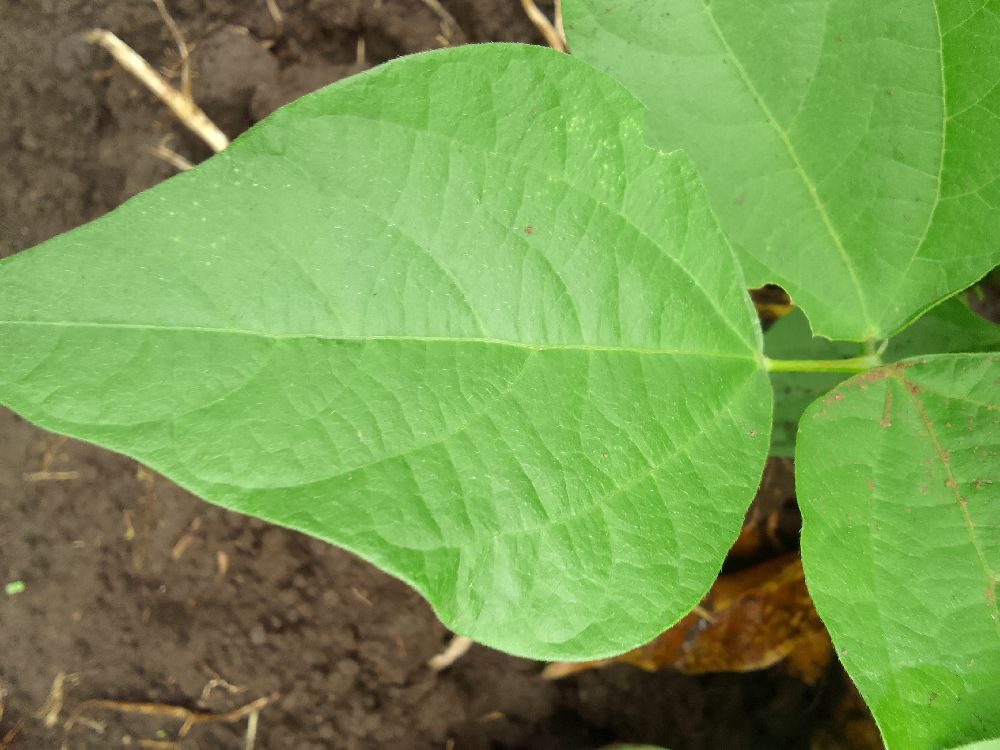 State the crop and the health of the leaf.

common bean, healthy
